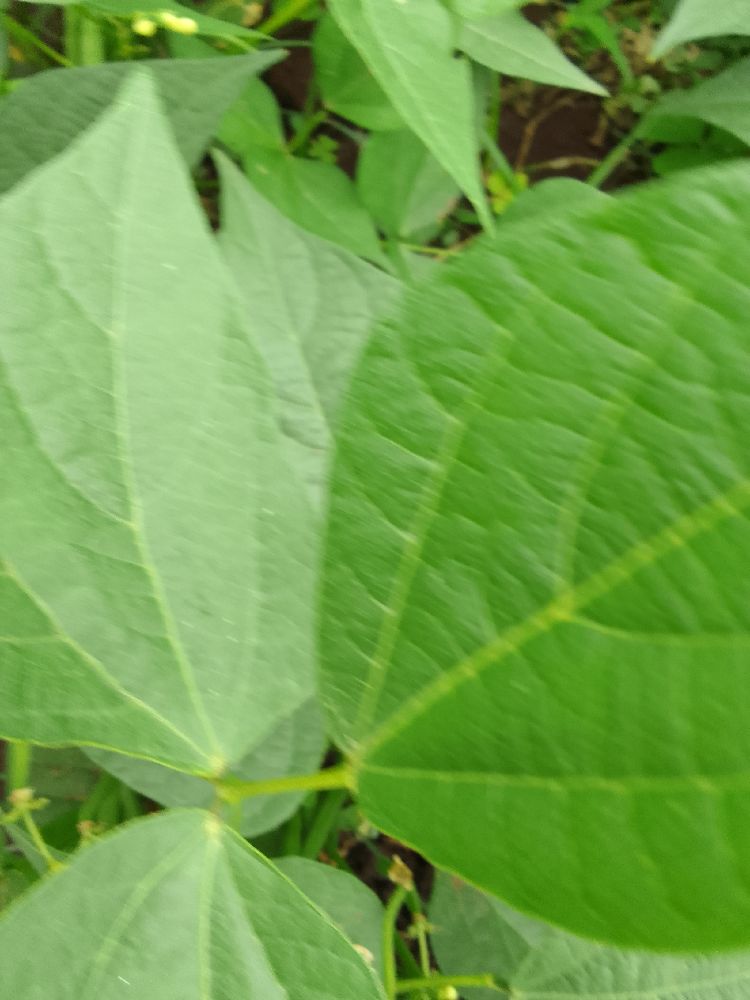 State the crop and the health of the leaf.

common bean, healthy
